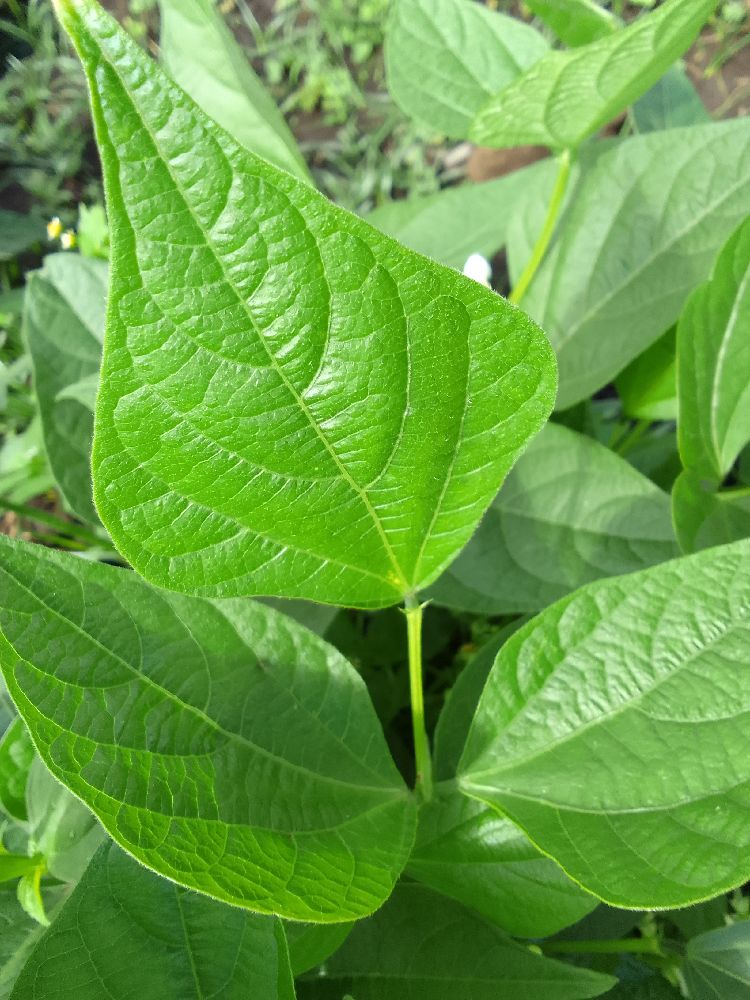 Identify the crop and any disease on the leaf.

common bean, healthy
